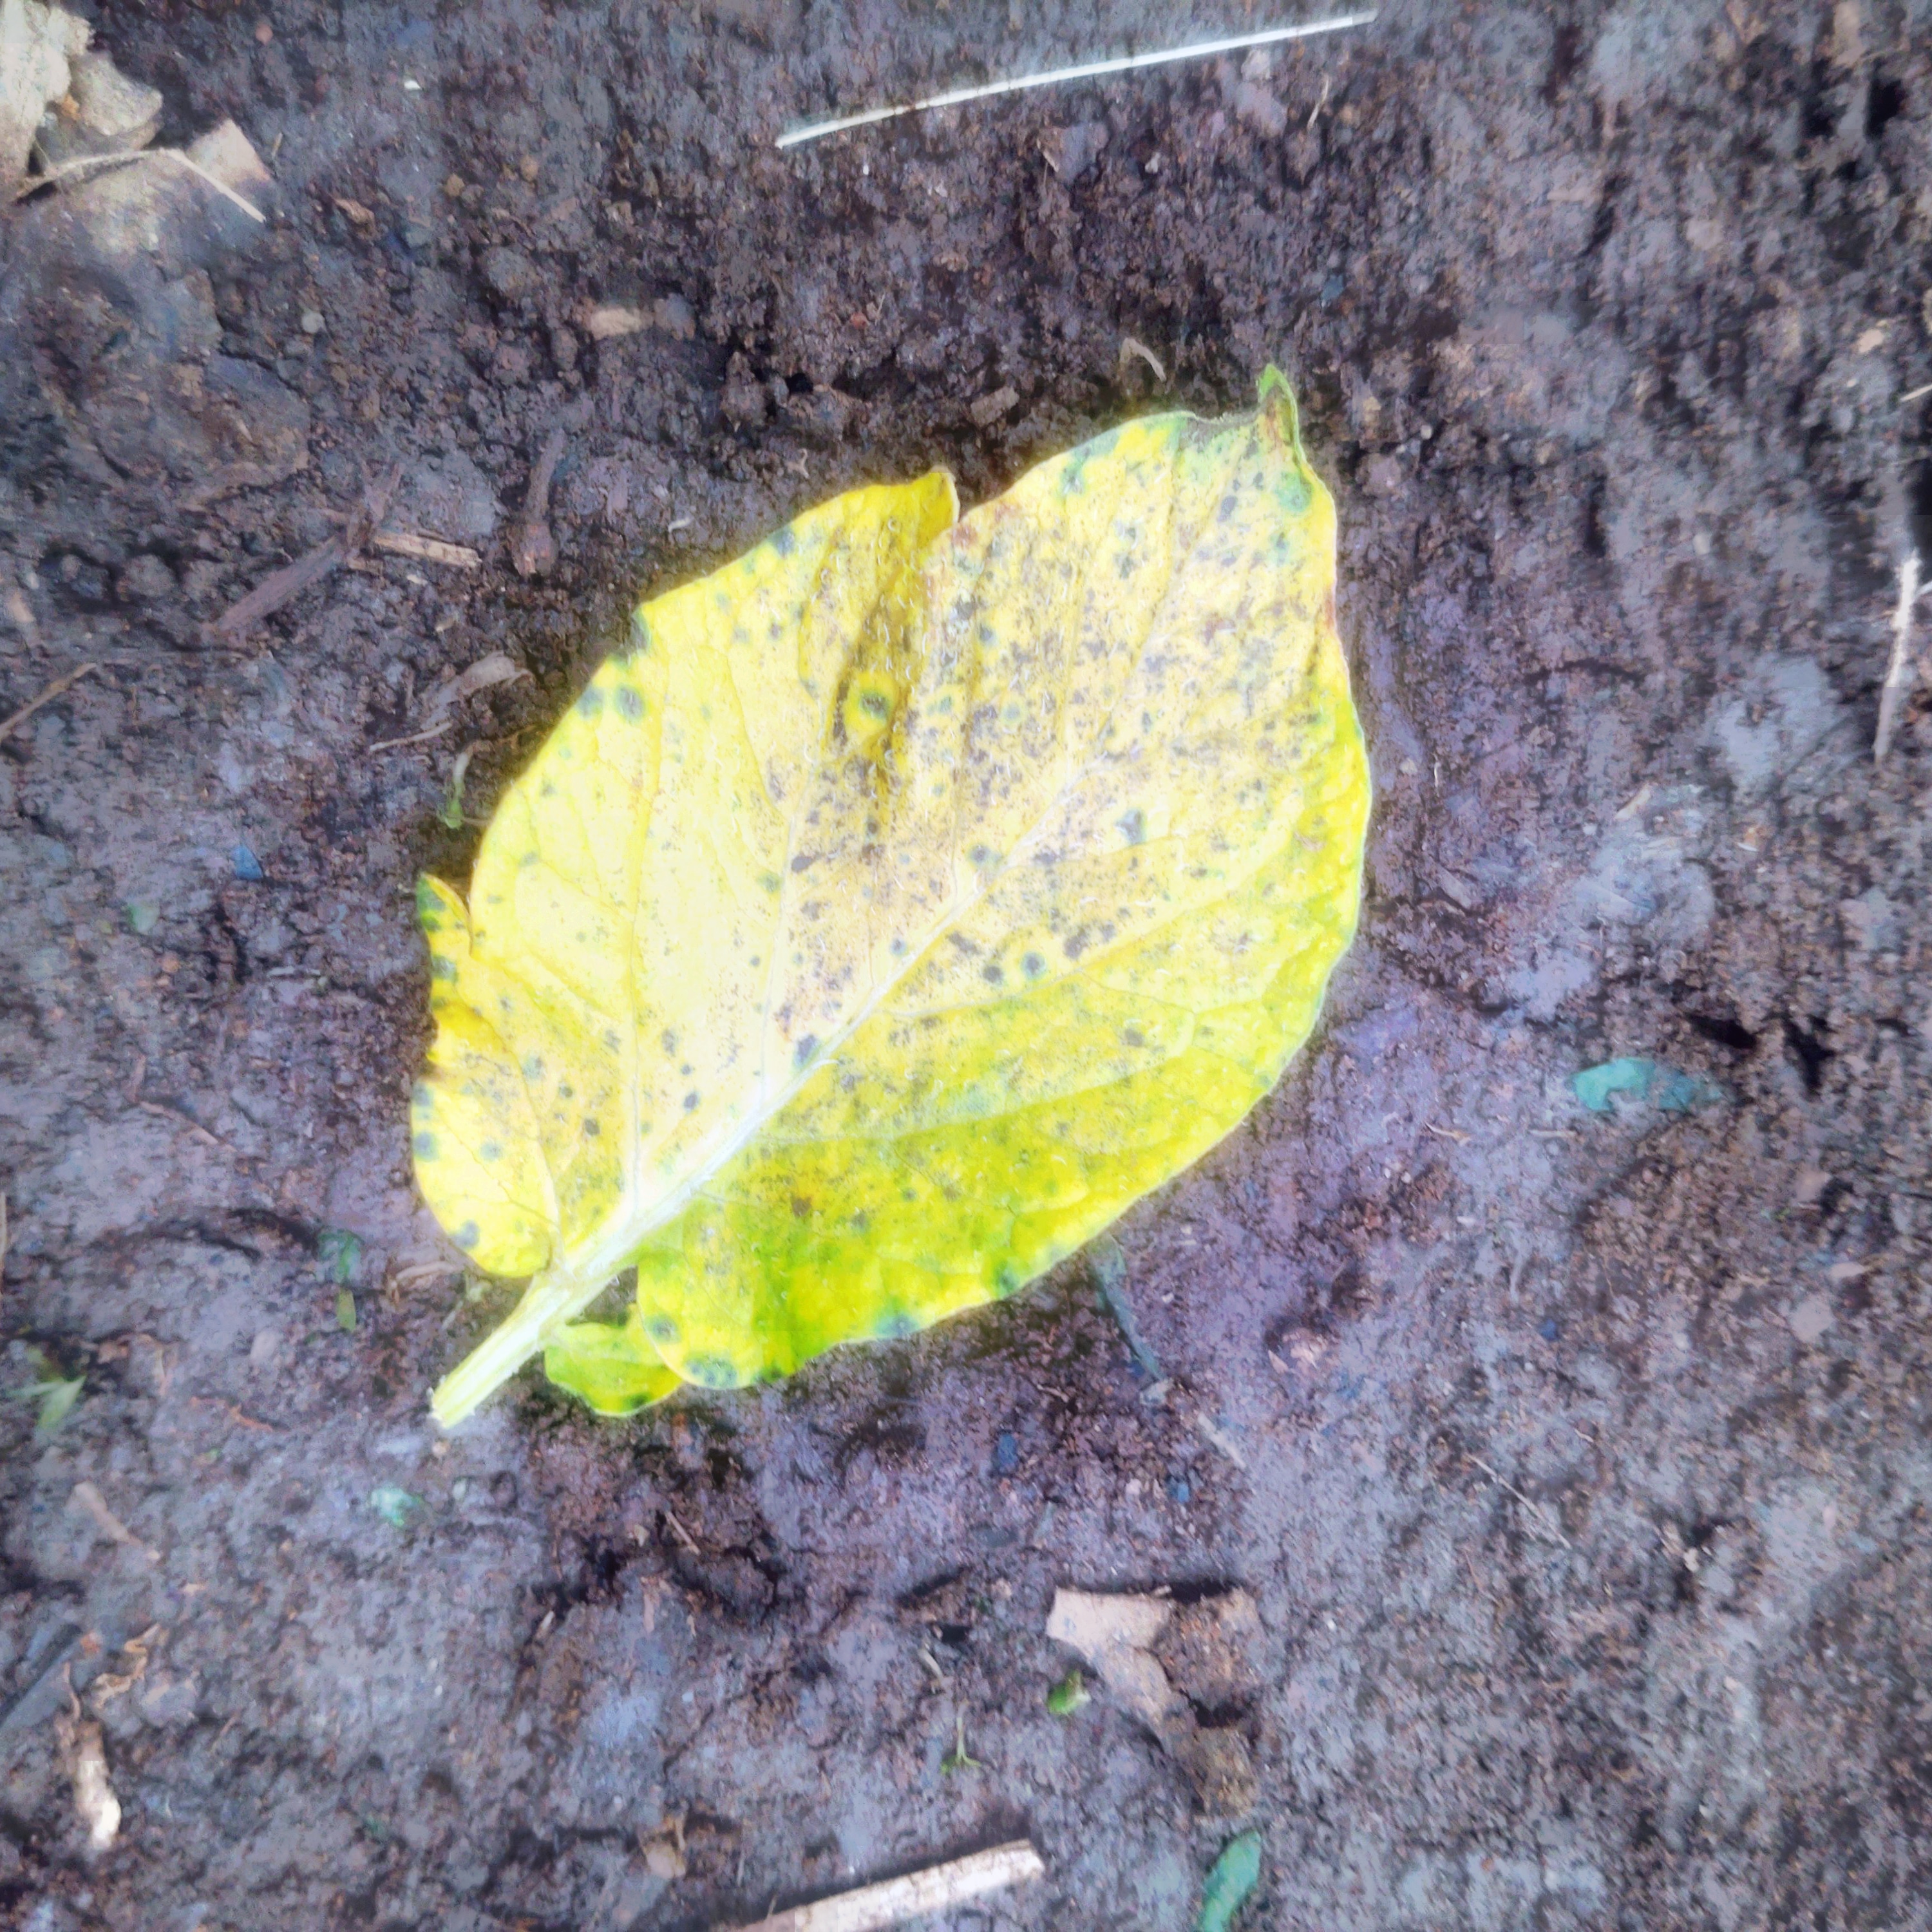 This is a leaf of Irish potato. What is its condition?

late blight
